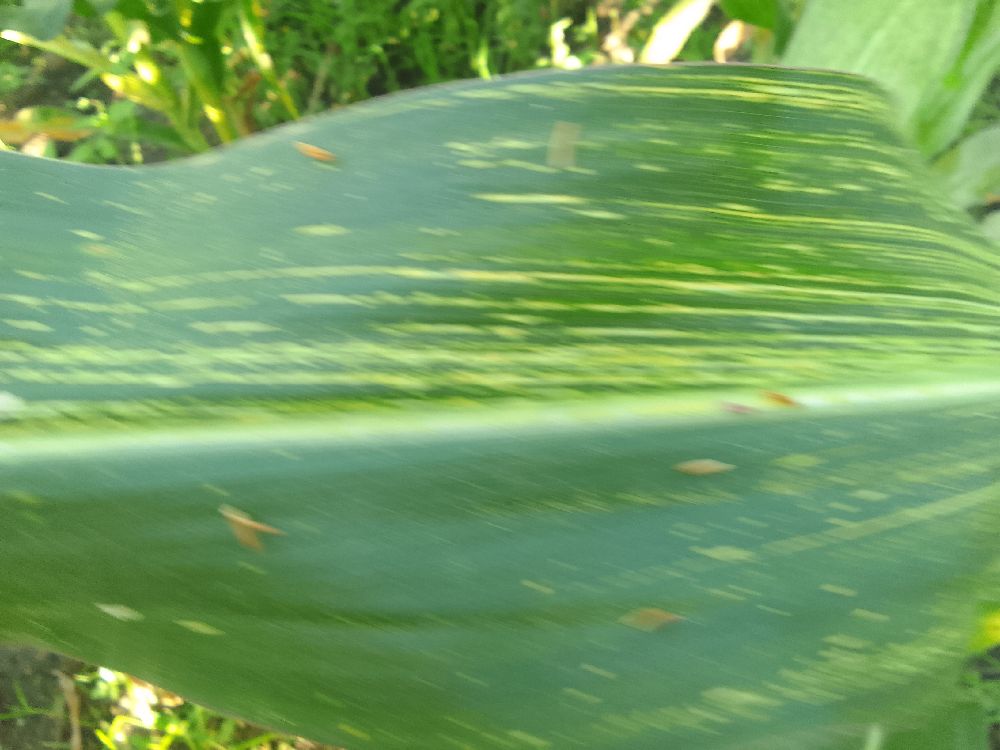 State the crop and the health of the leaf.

maize, maize streak virus
